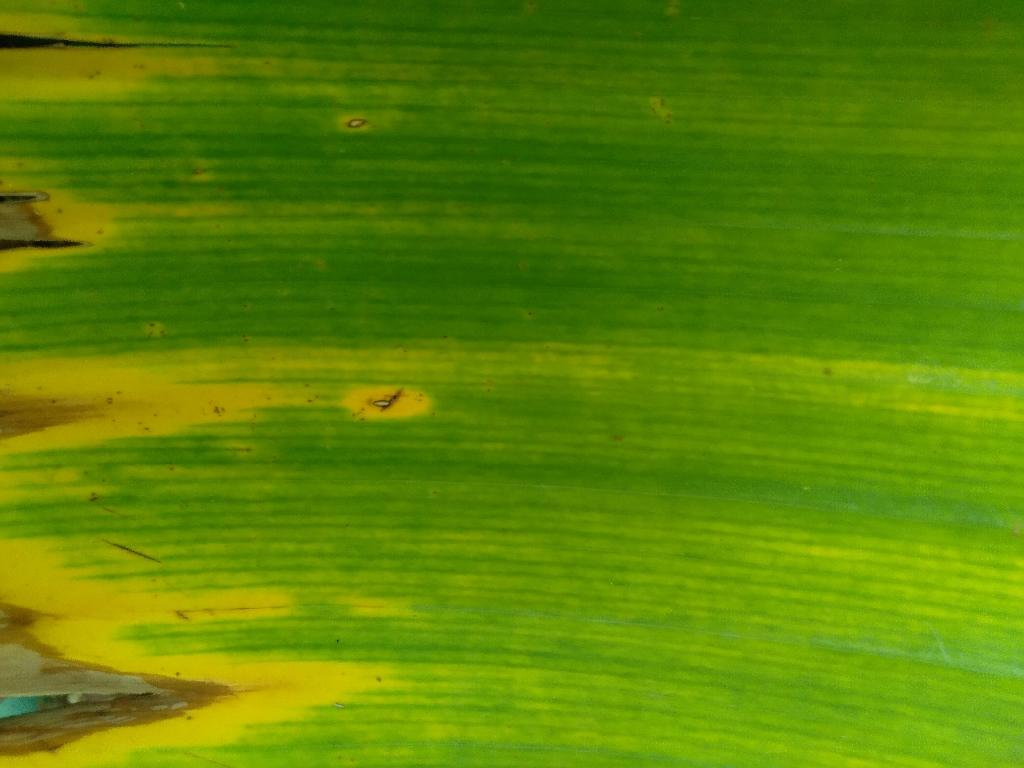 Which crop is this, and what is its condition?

banana, fusarium wilt race 1
